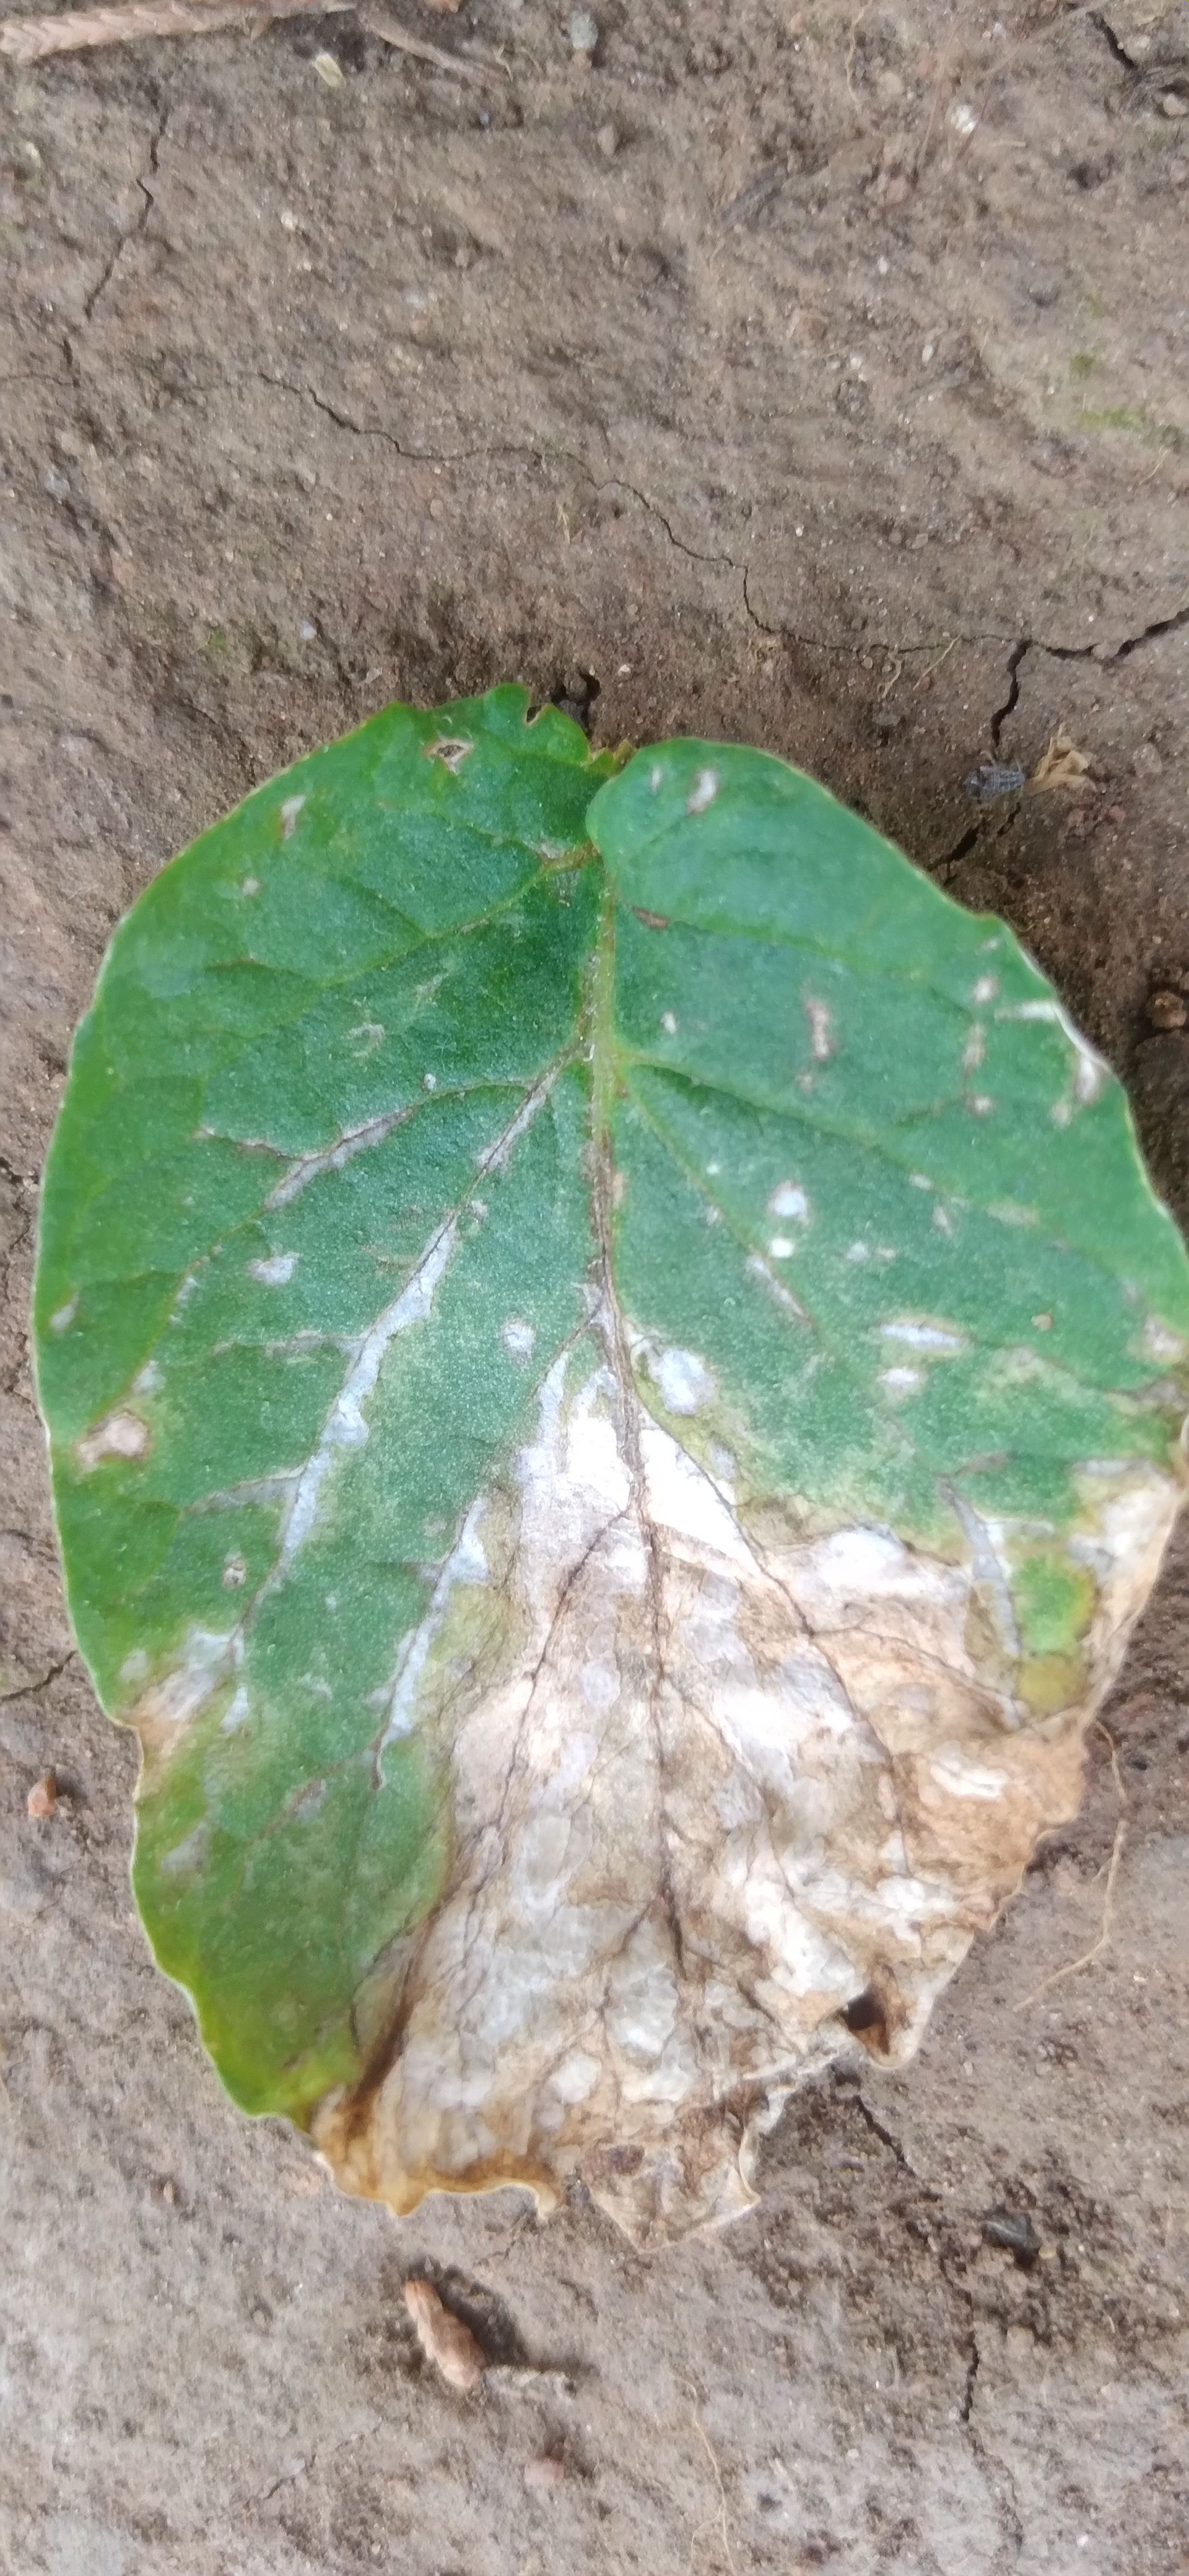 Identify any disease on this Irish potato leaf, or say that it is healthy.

early blight
